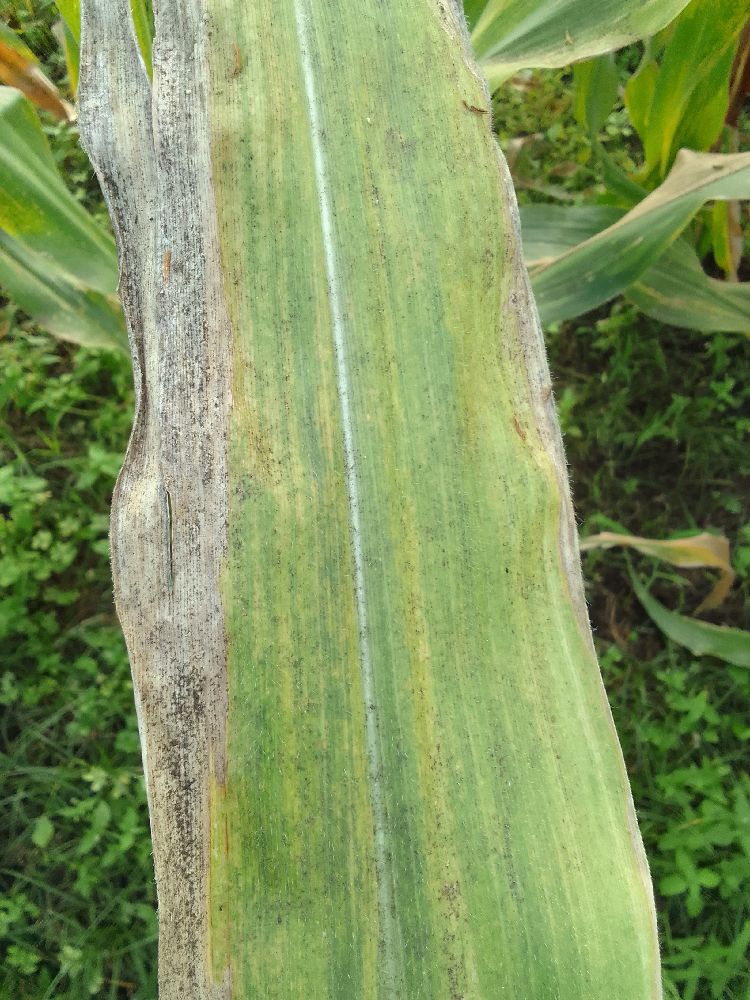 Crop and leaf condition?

maize, maize lethal necrosis
